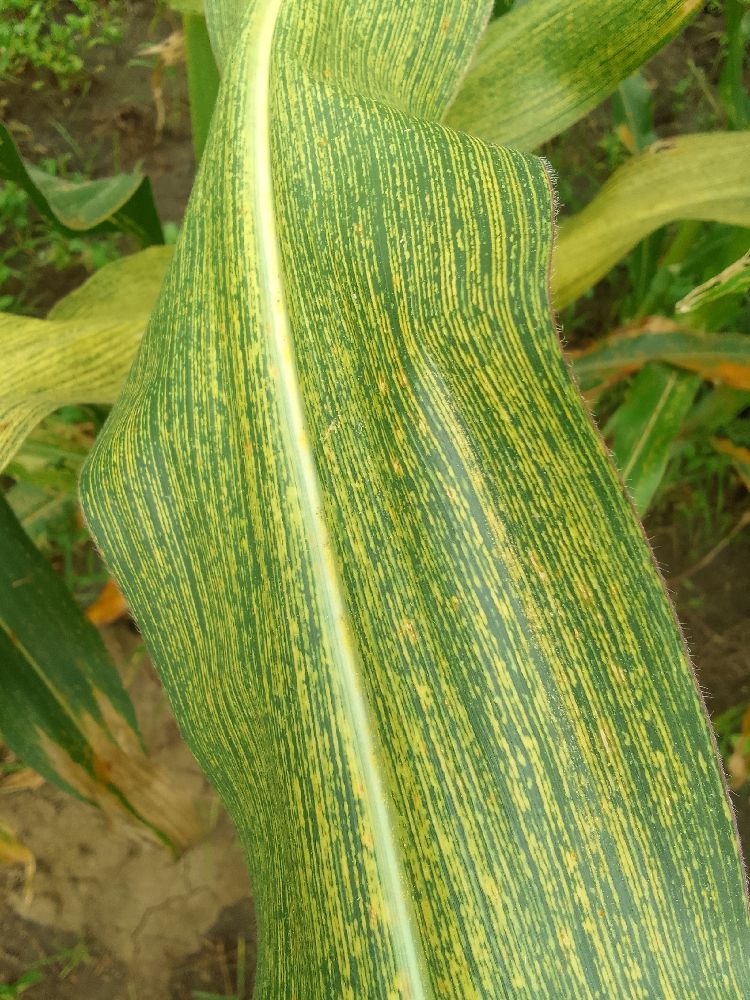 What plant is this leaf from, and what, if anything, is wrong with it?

maize, maize streak virus
